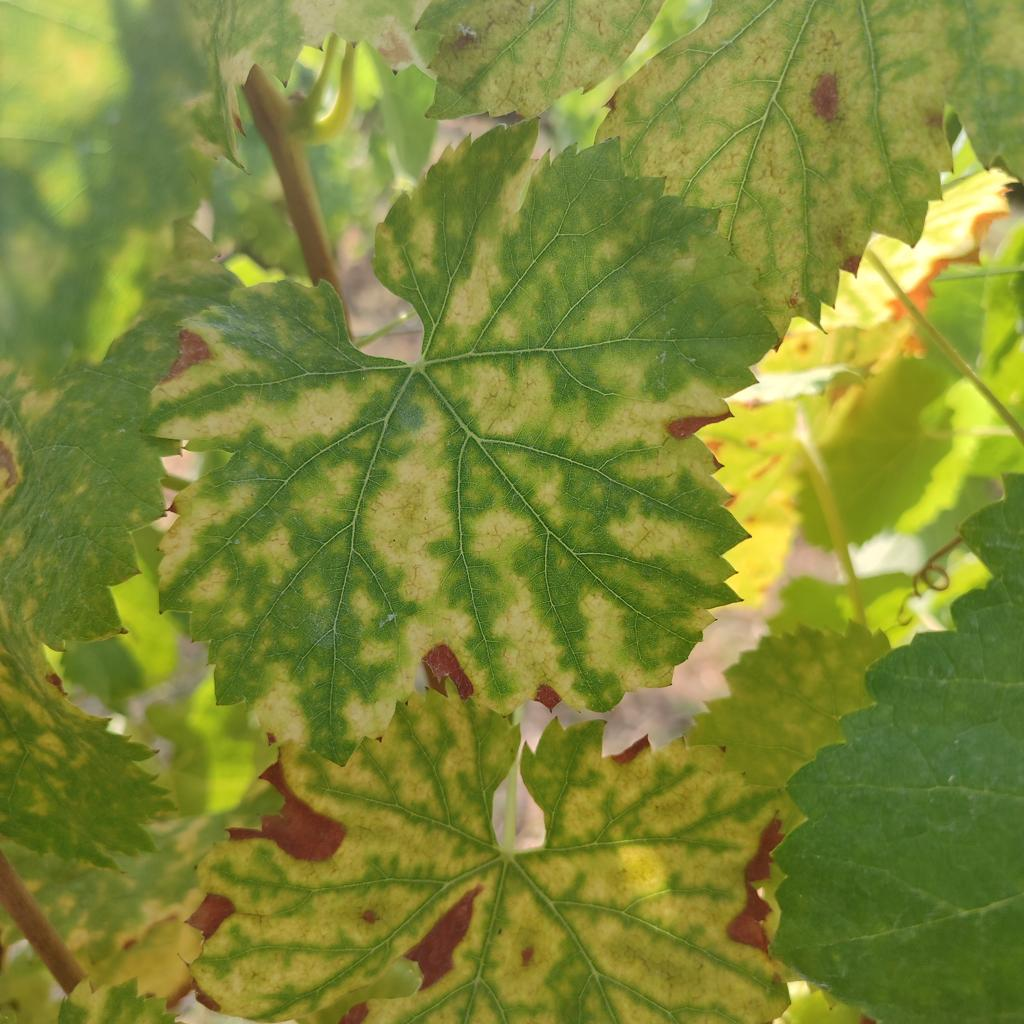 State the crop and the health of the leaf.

grapevine, esca complex
